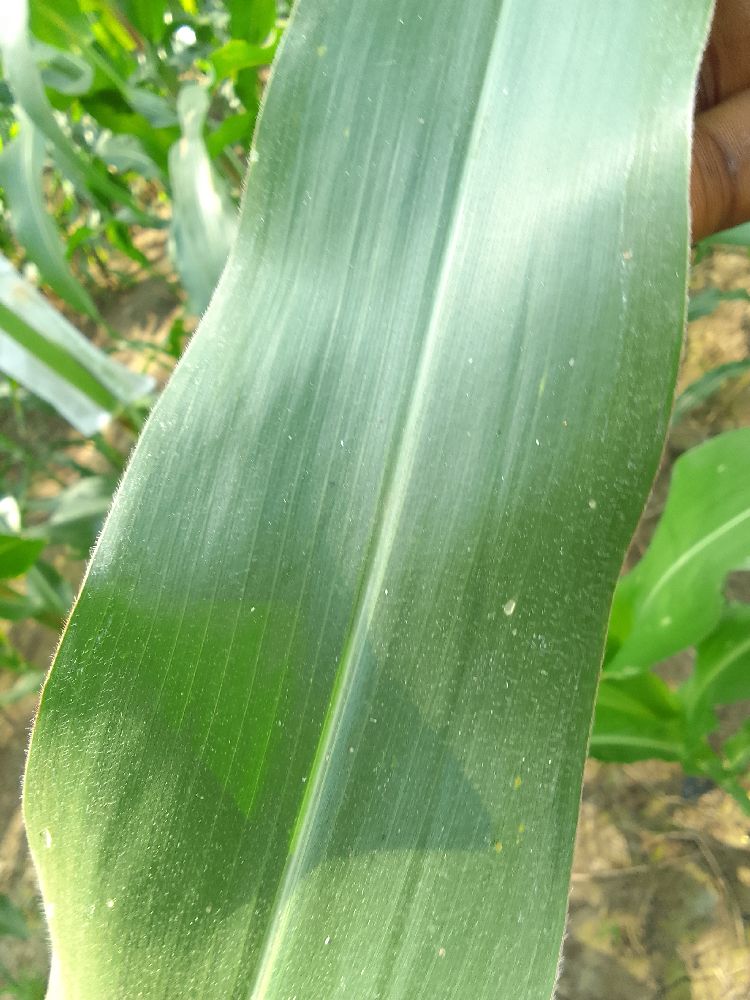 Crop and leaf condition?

maize, healthy
